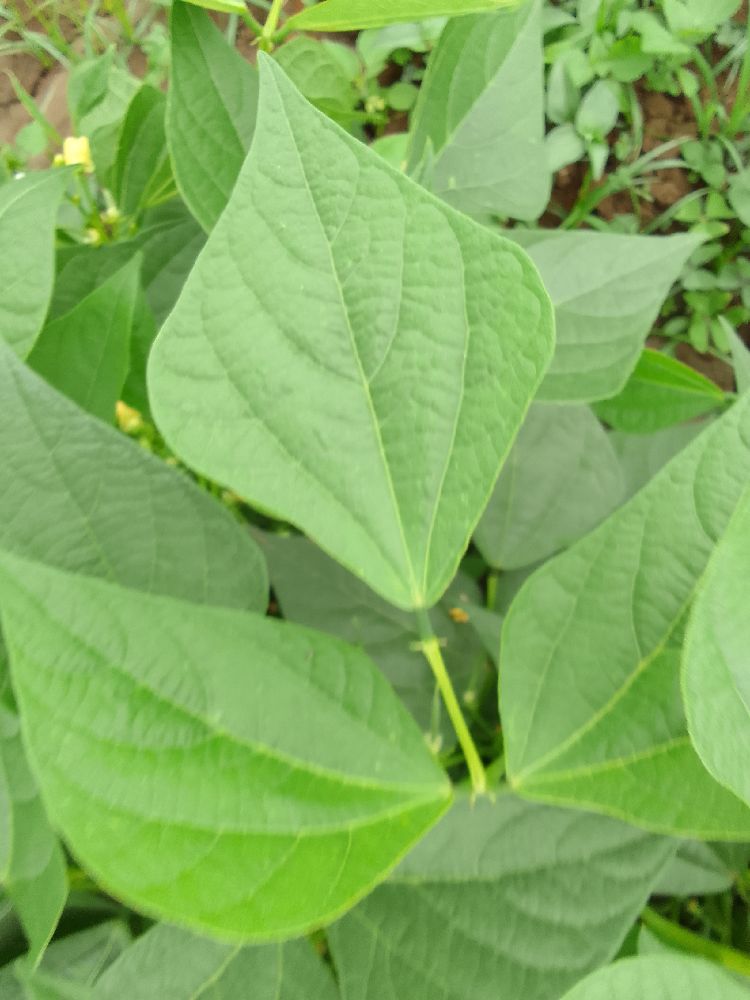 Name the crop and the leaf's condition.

common bean, healthy
